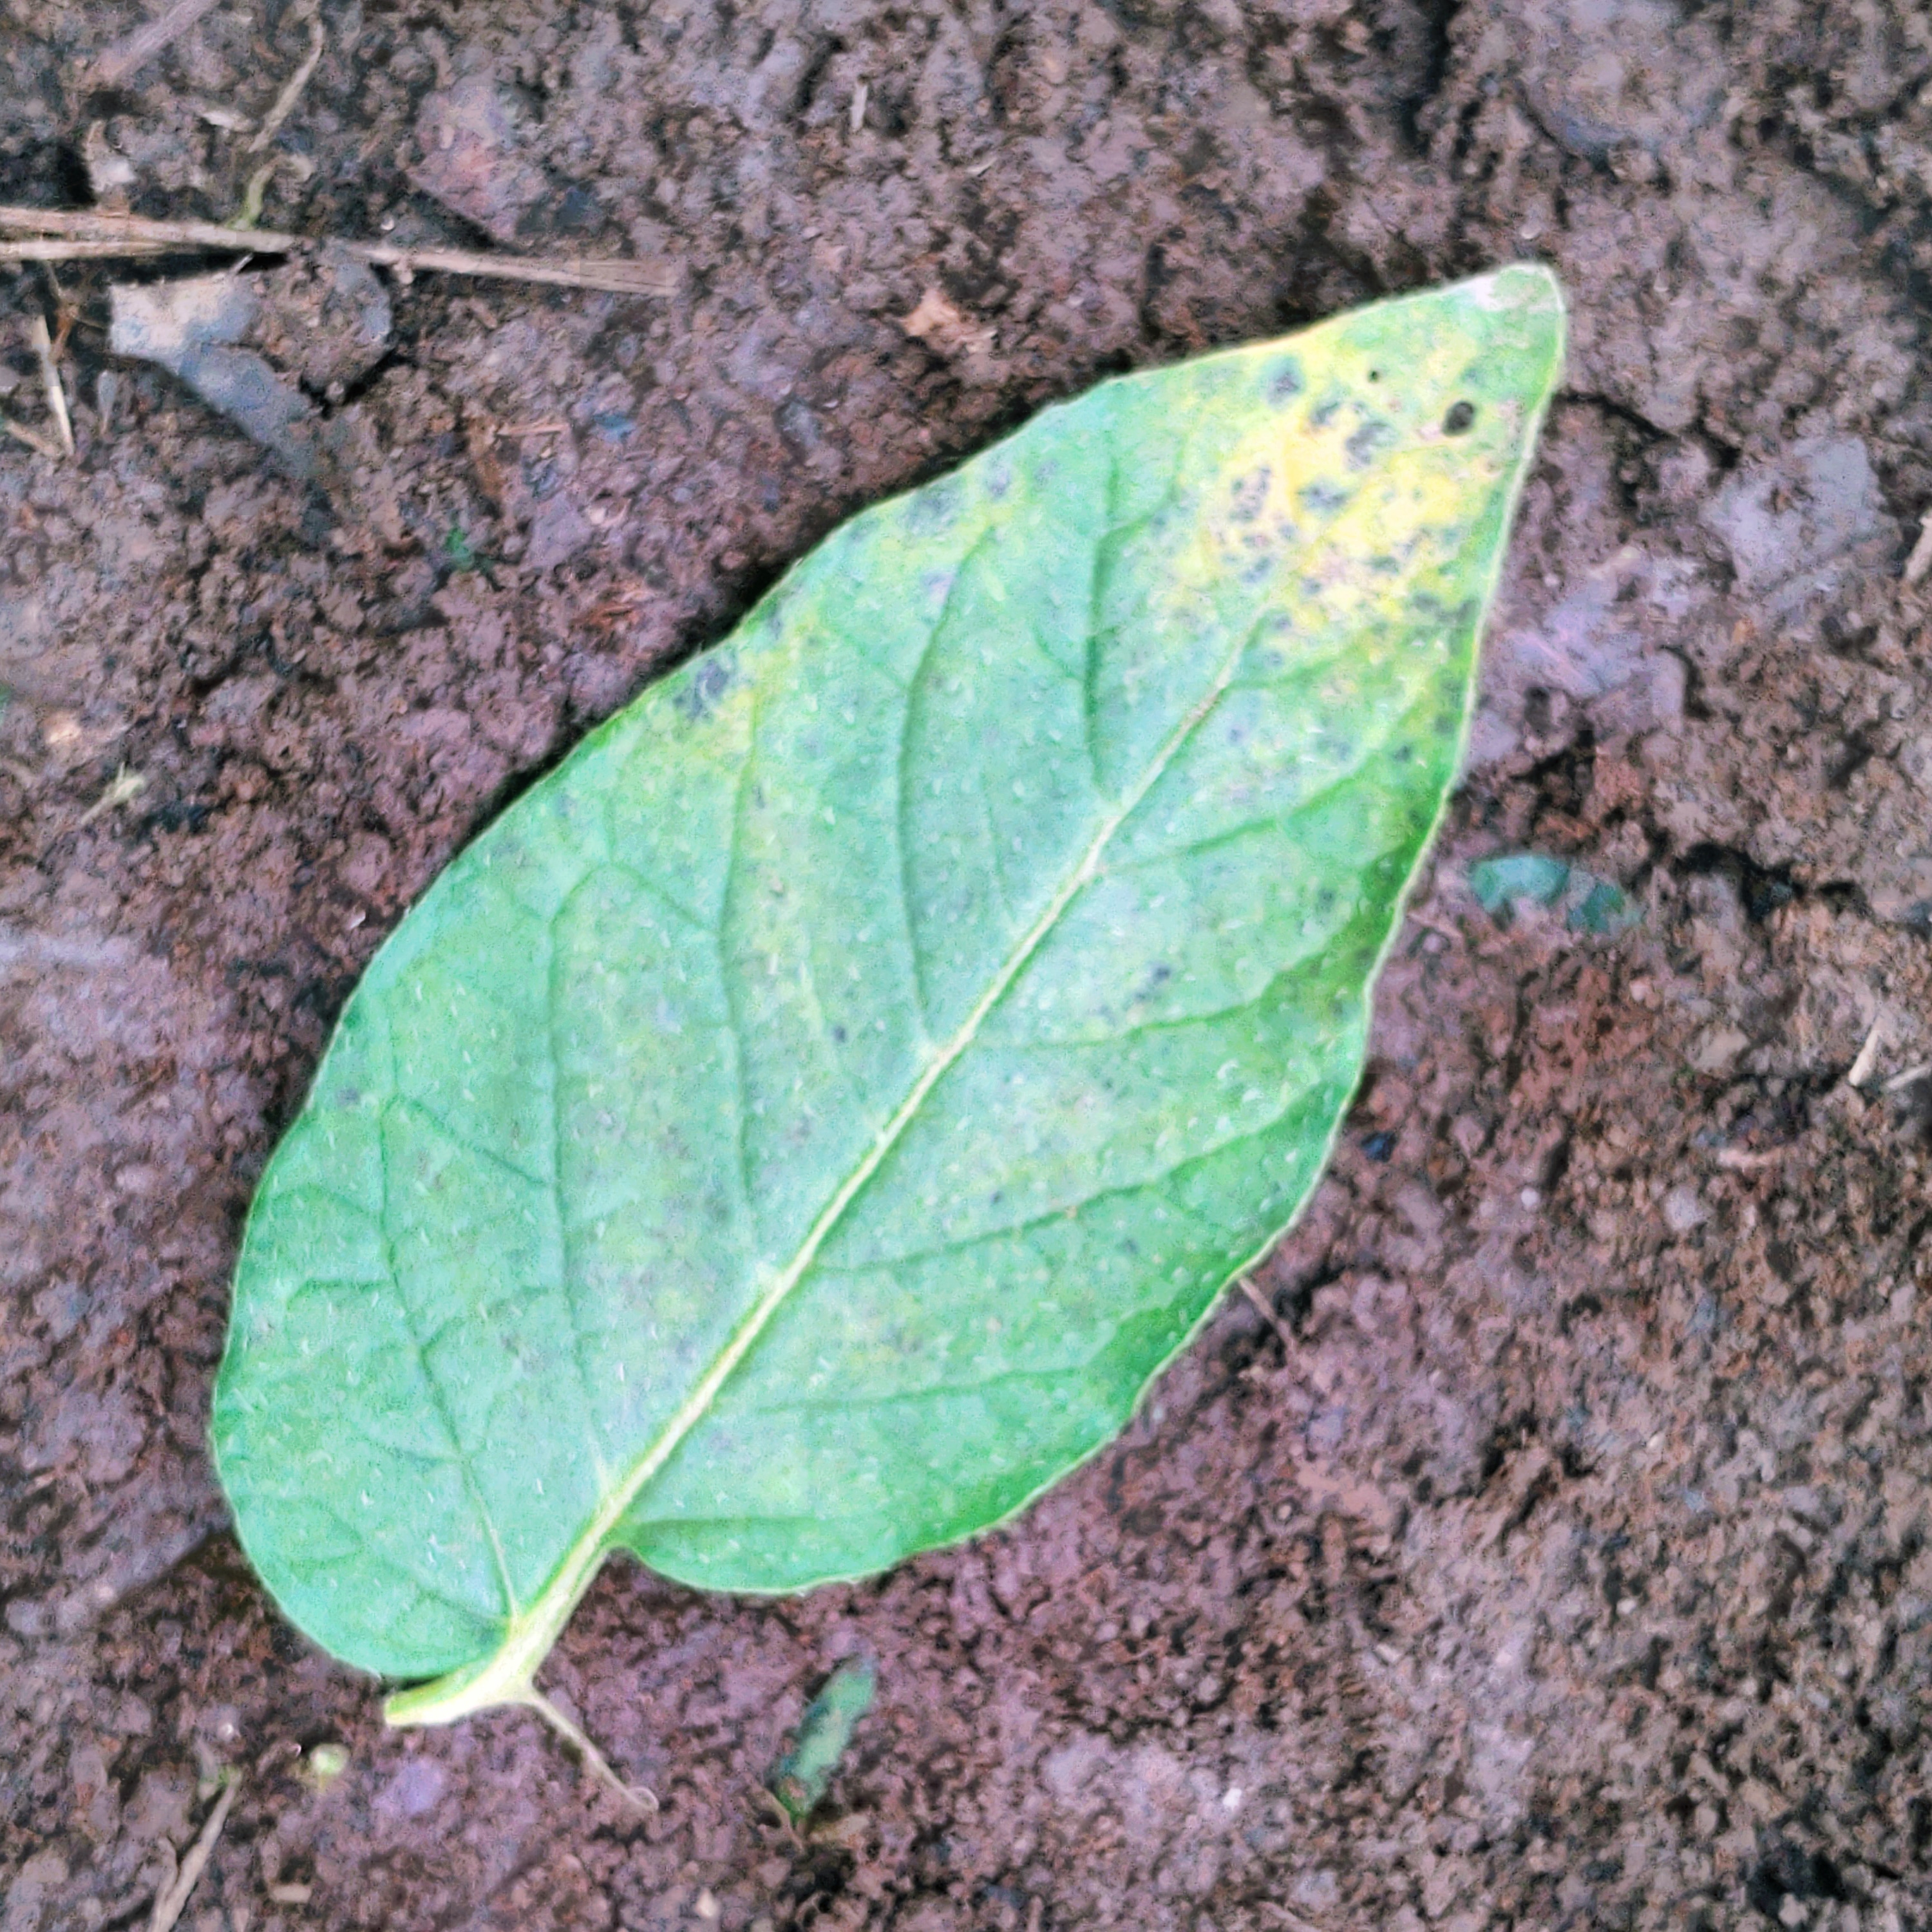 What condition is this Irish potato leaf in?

late blight
